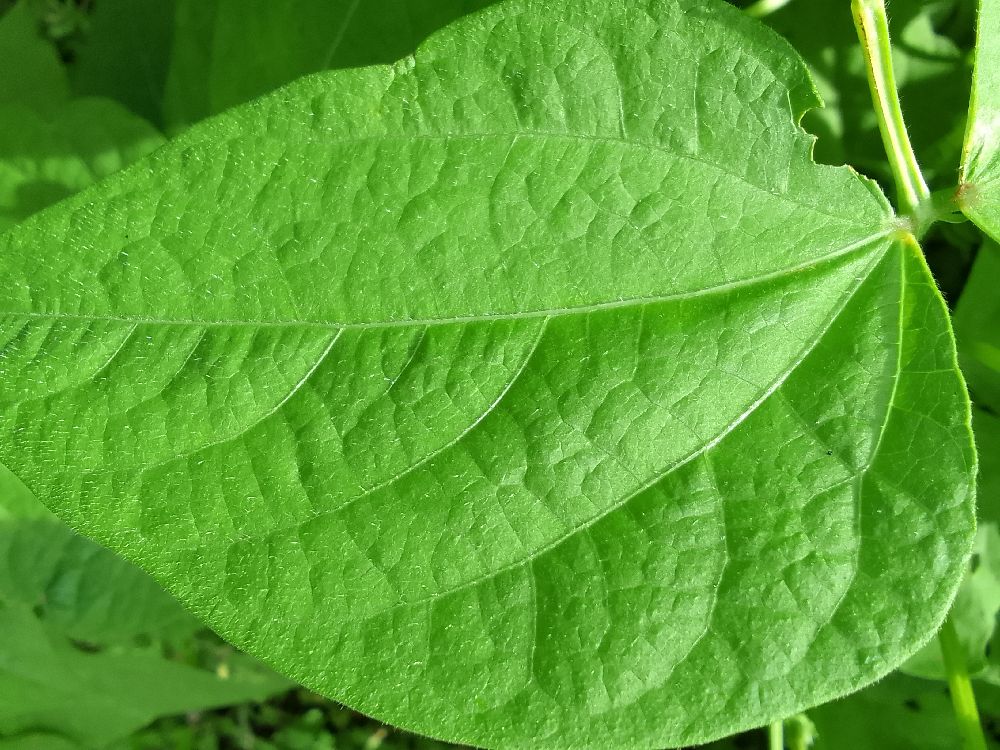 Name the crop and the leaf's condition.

common bean, healthy
